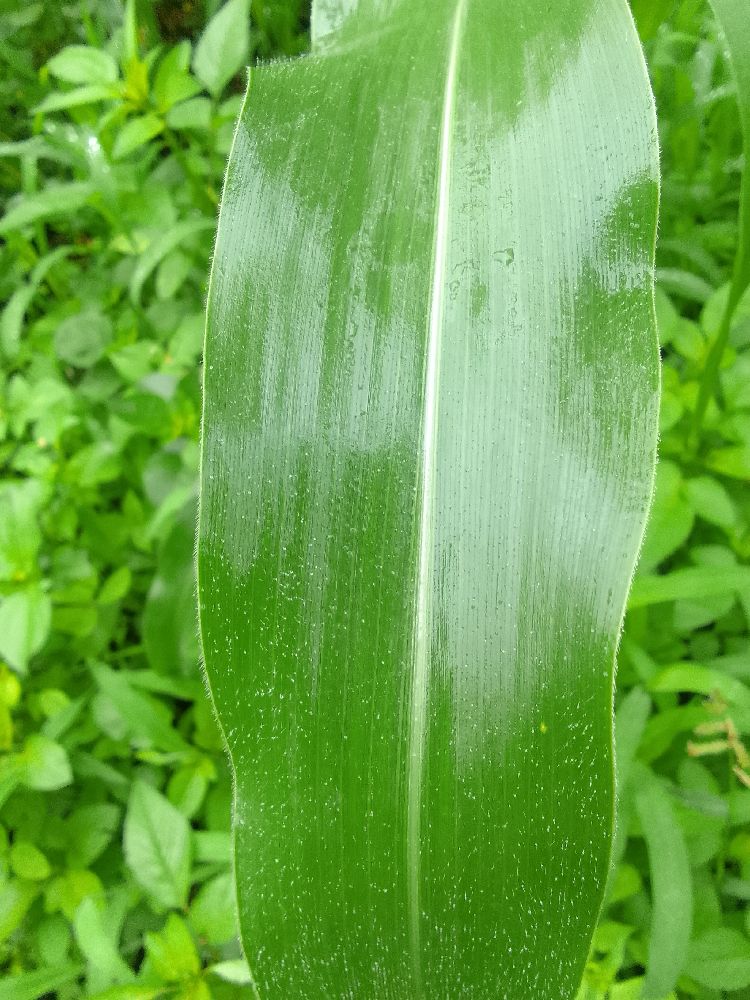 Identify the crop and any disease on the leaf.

maize, healthy
